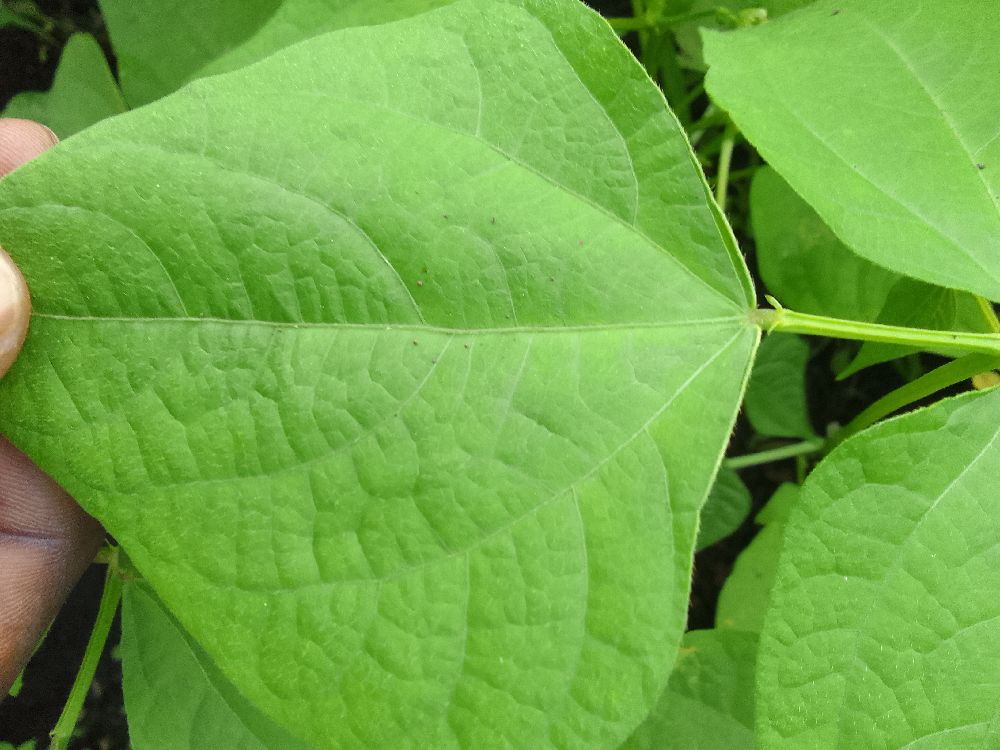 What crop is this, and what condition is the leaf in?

common bean, healthy
